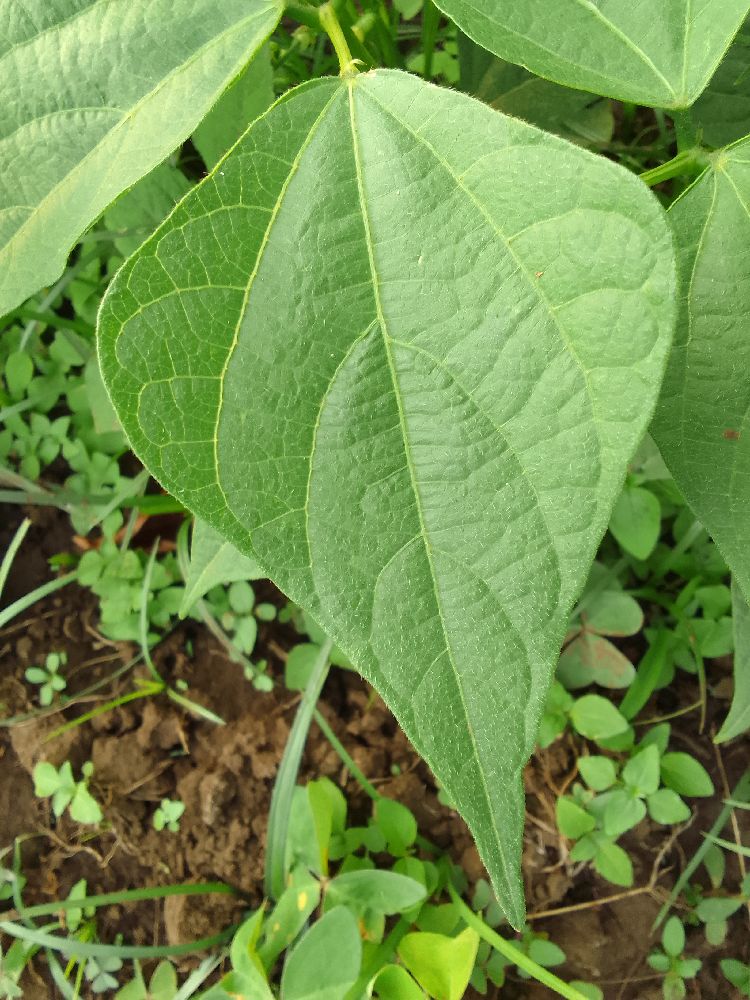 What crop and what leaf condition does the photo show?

common bean, healthy
